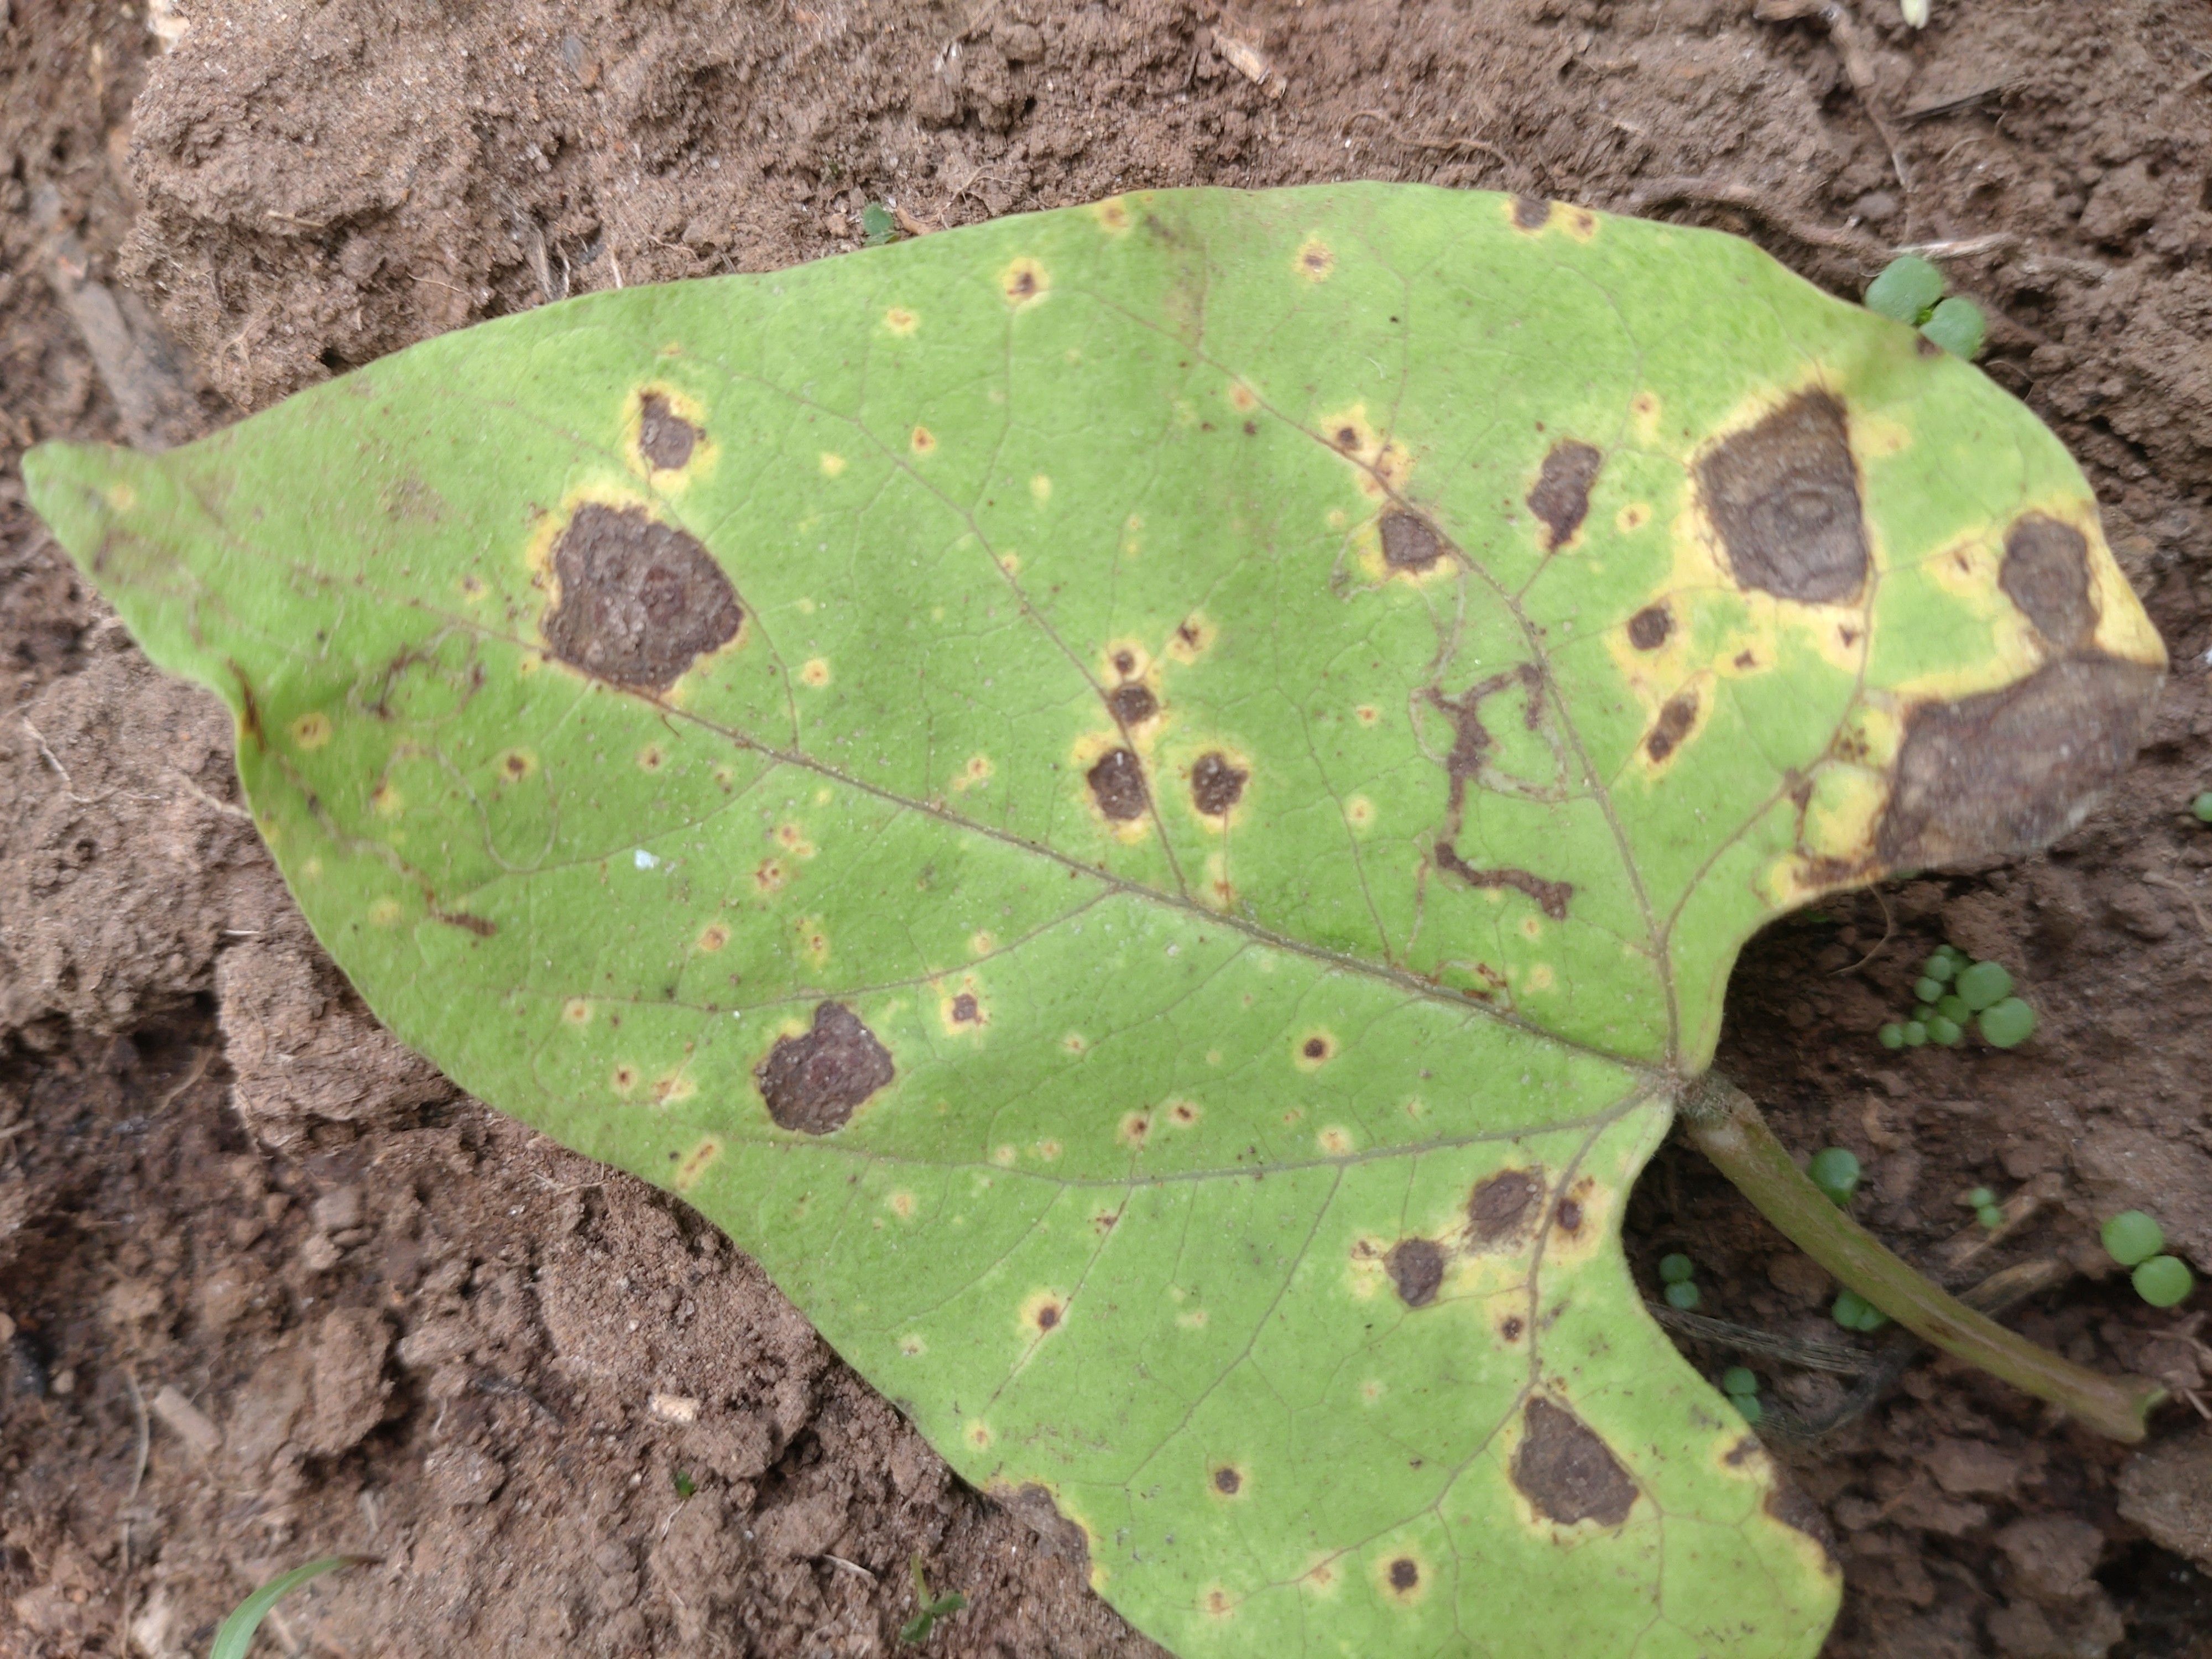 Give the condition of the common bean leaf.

rust
